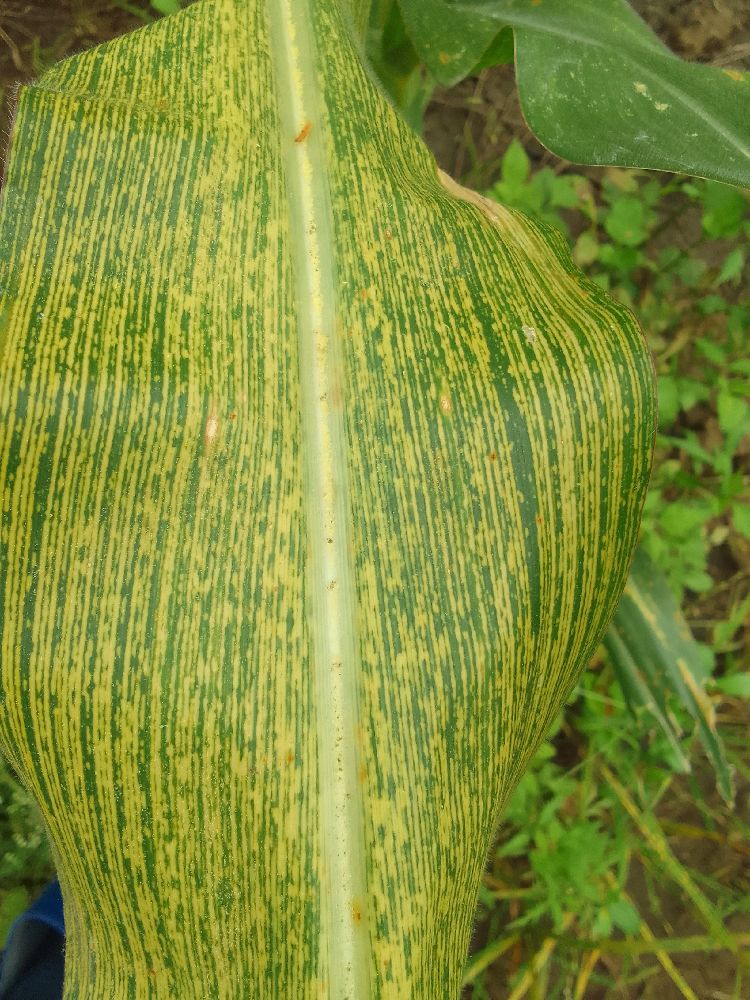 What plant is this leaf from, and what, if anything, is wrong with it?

maize, maize streak virus
